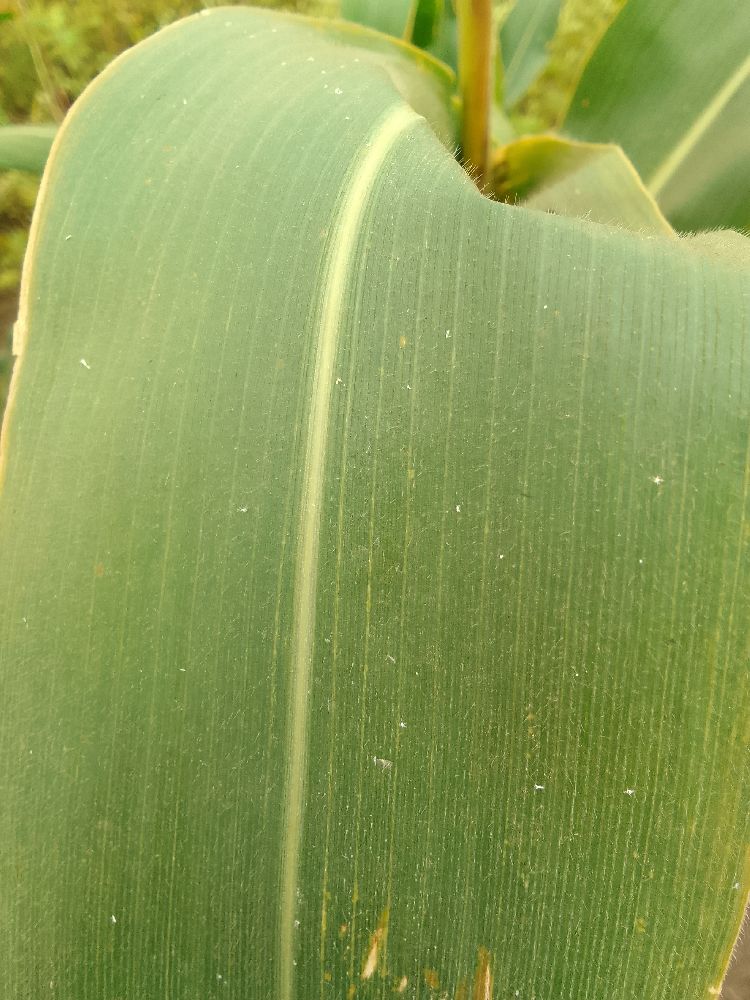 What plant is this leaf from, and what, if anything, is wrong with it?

maize, healthy
